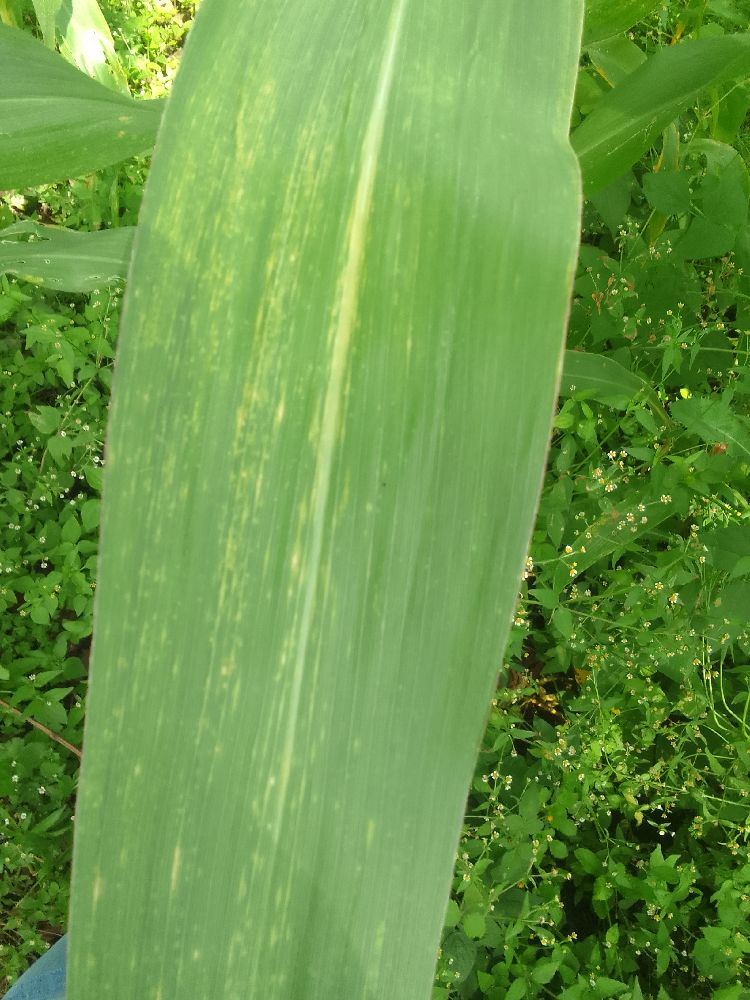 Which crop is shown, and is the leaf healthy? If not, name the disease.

maize, maize lethal necrosis
